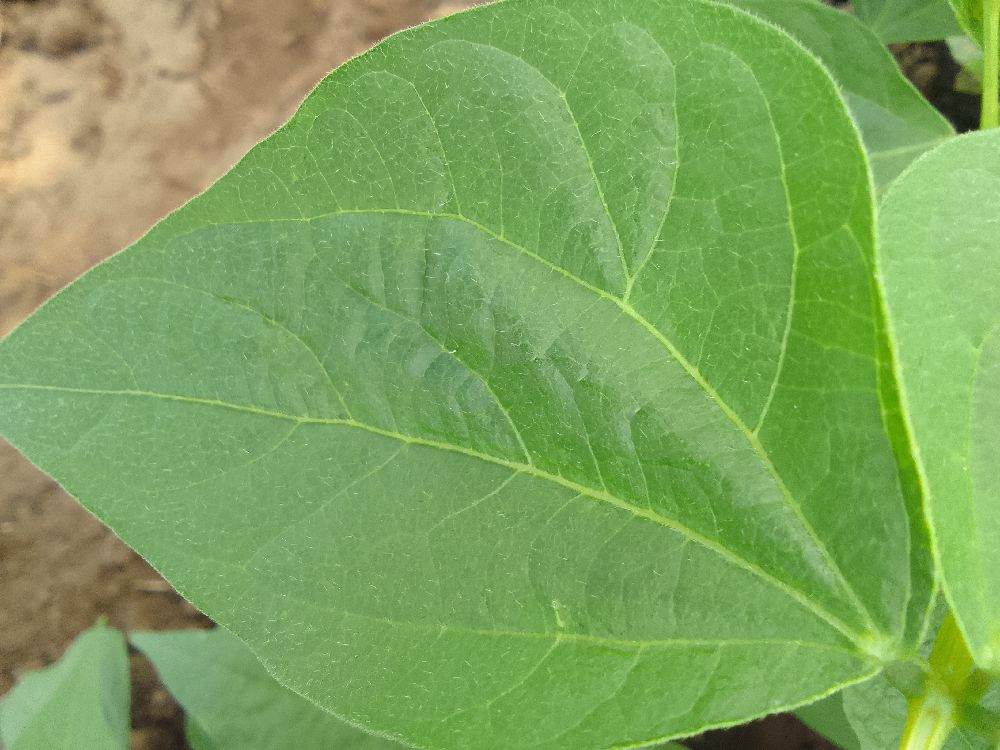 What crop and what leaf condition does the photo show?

common bean, healthy
